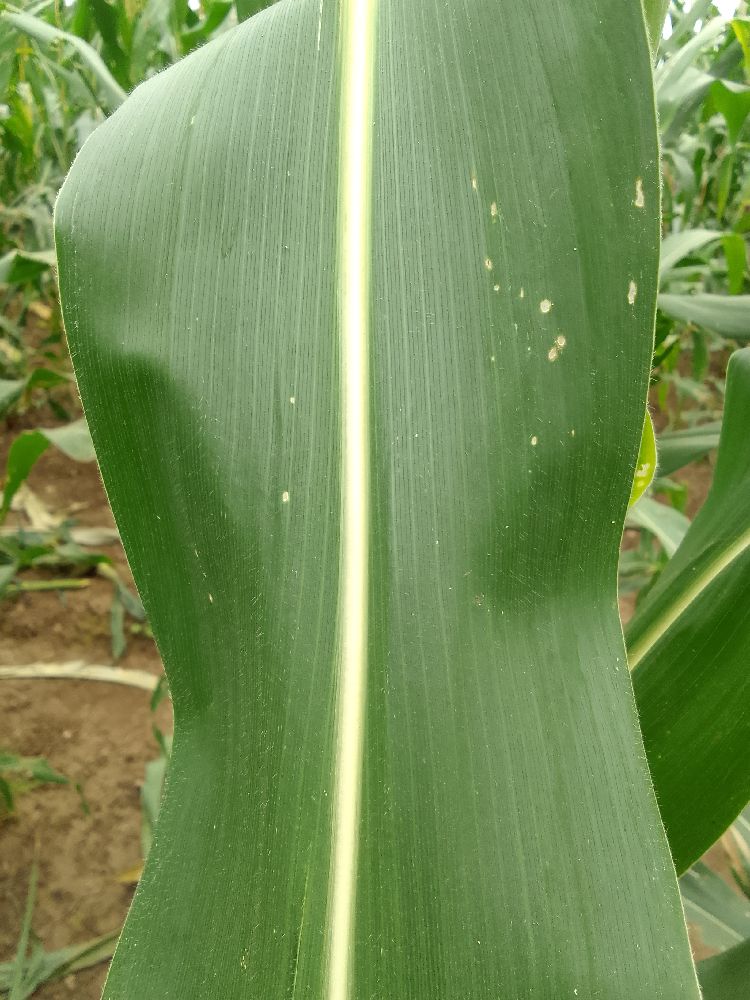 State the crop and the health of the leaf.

maize, healthy
